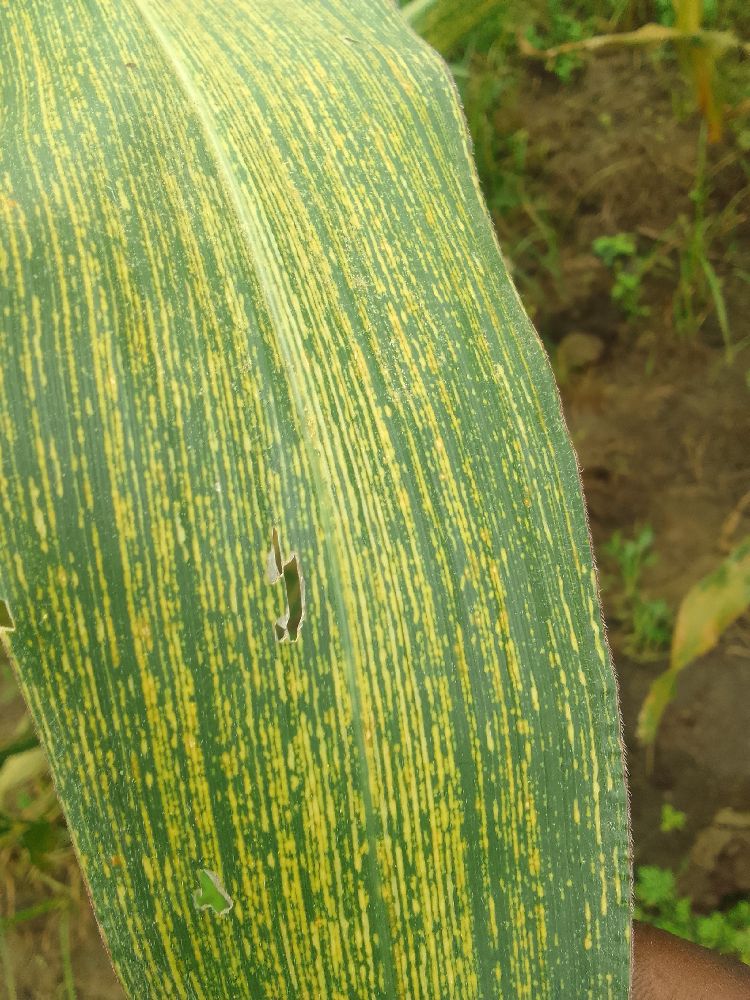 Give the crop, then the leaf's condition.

maize, maize streak virus
